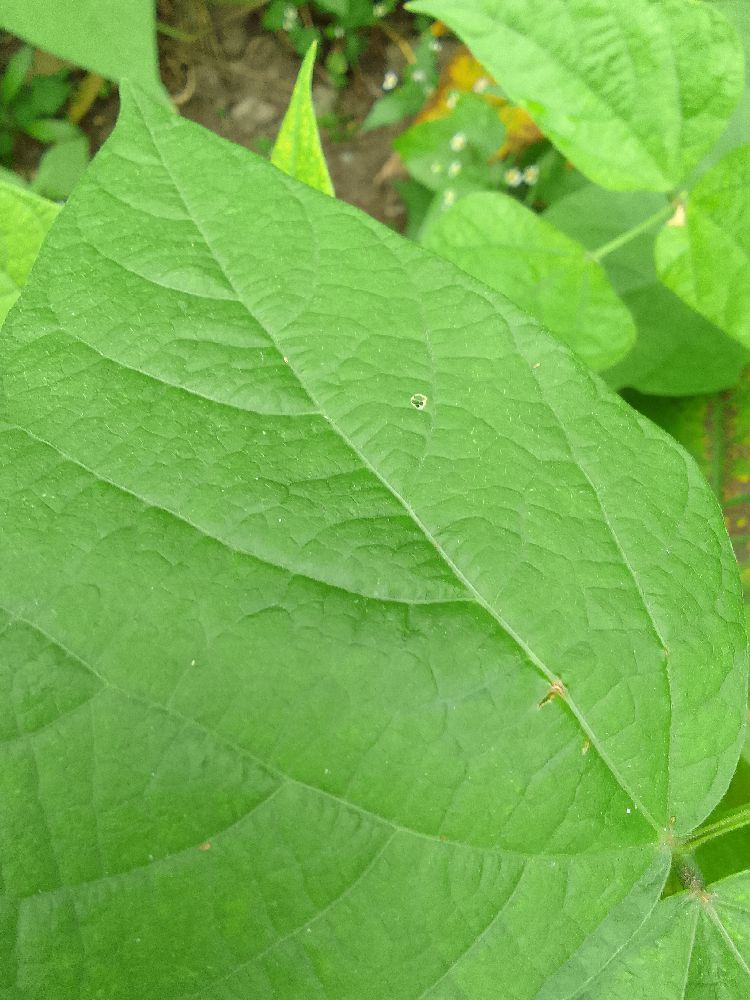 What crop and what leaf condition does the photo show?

common bean, healthy
